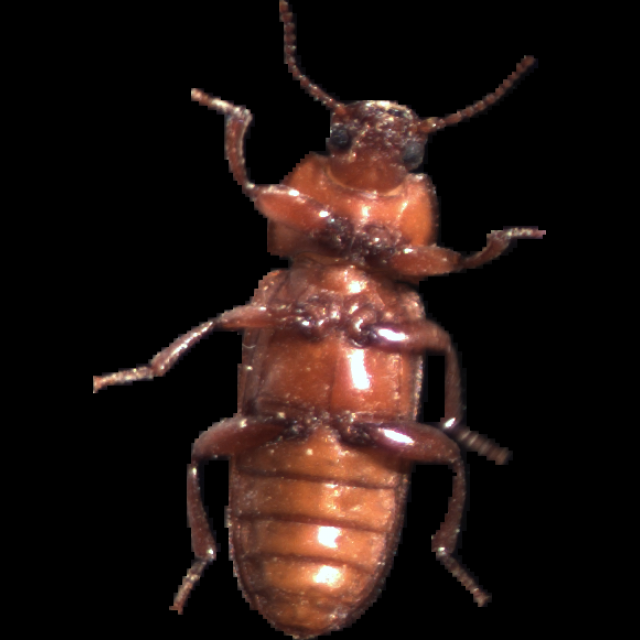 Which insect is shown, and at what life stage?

mealworm beetle
